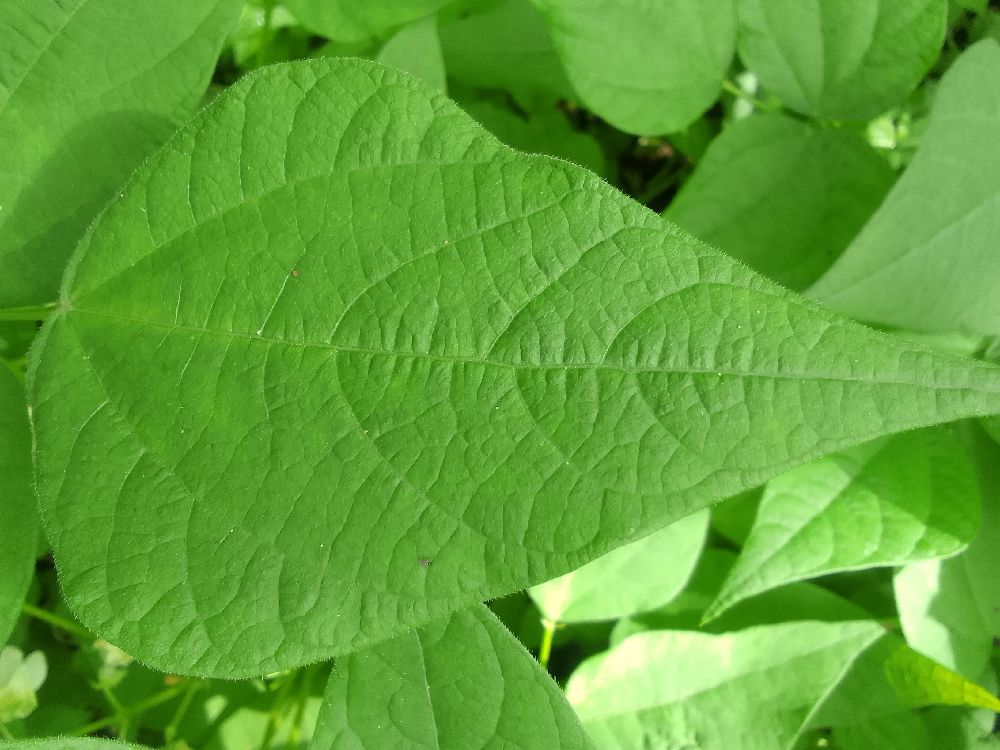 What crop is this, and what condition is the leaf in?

common bean, healthy
